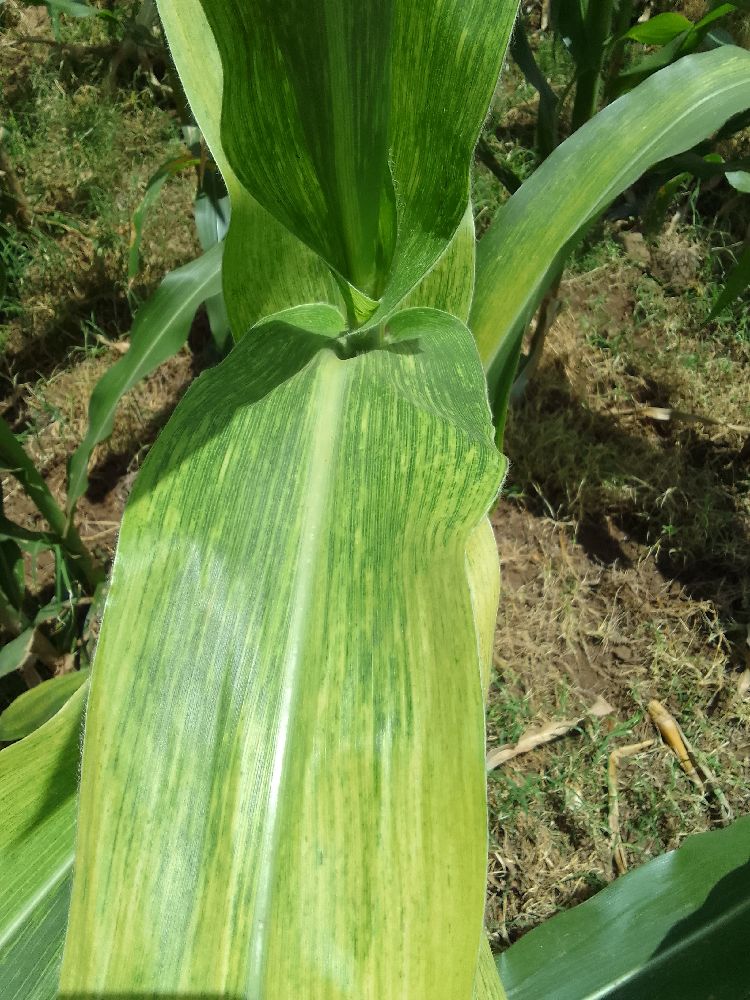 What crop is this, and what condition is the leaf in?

maize, maize lethal necrosis
